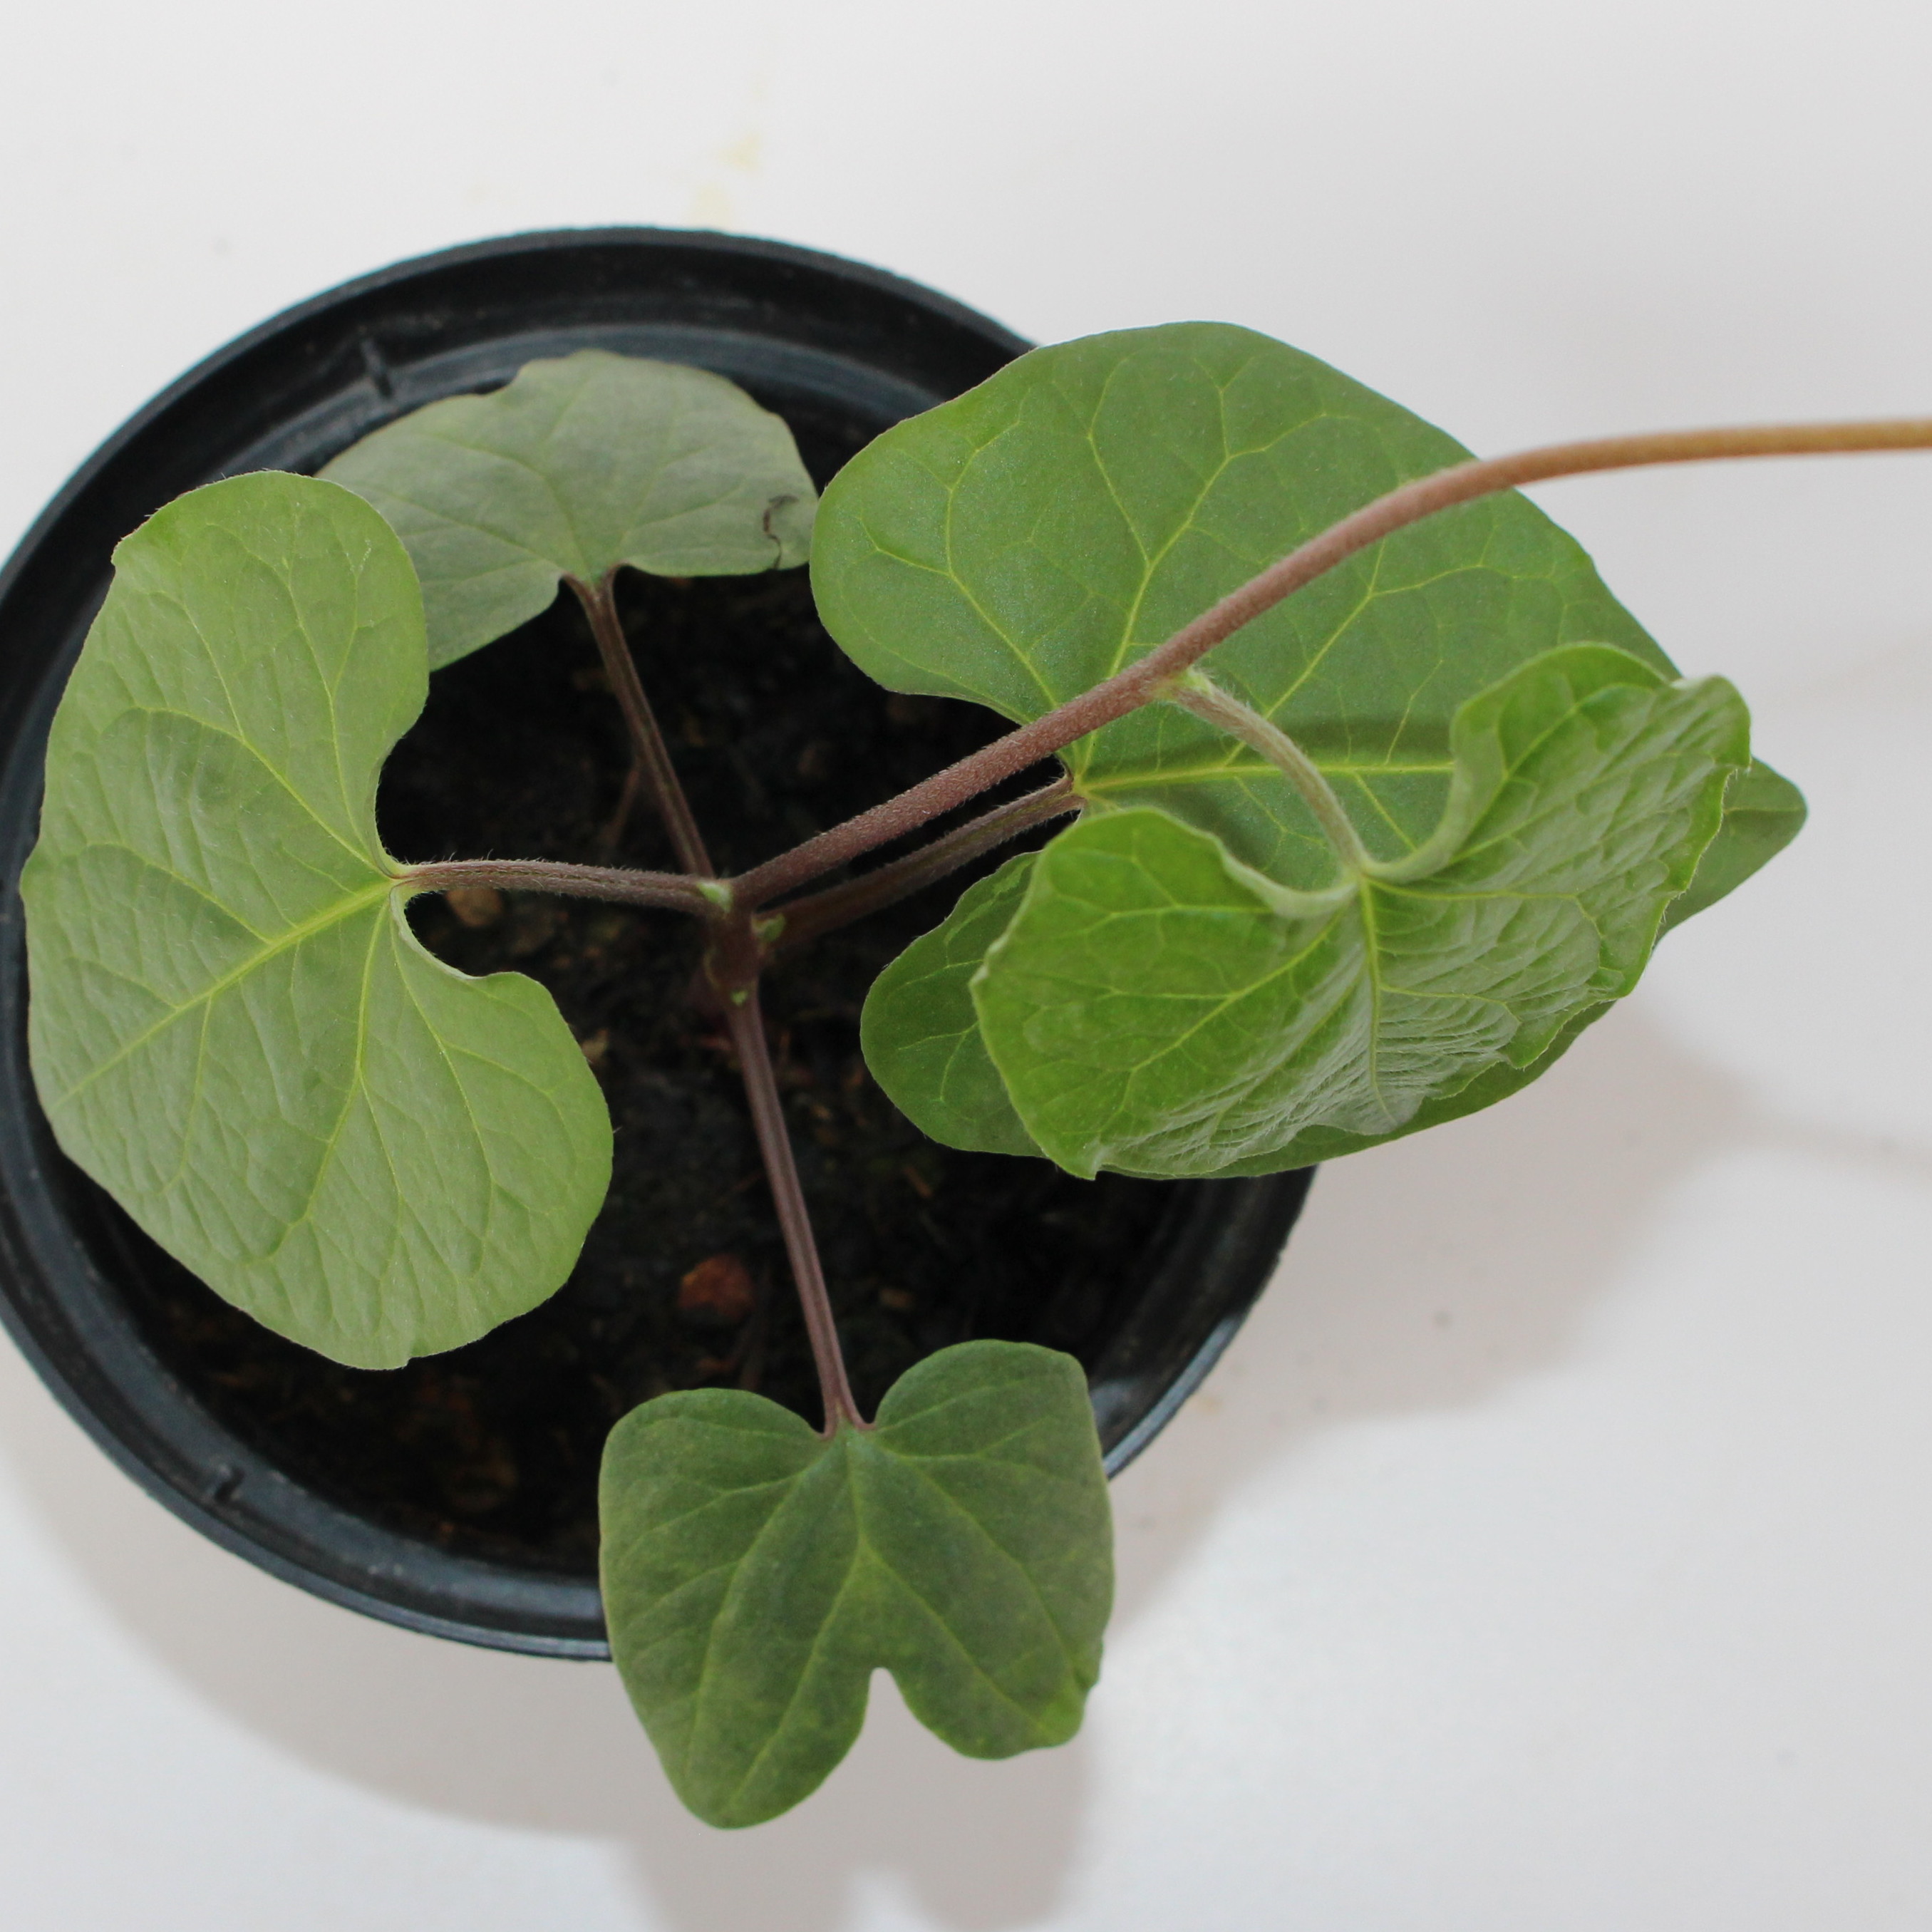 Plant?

Convolvulus arvensis
